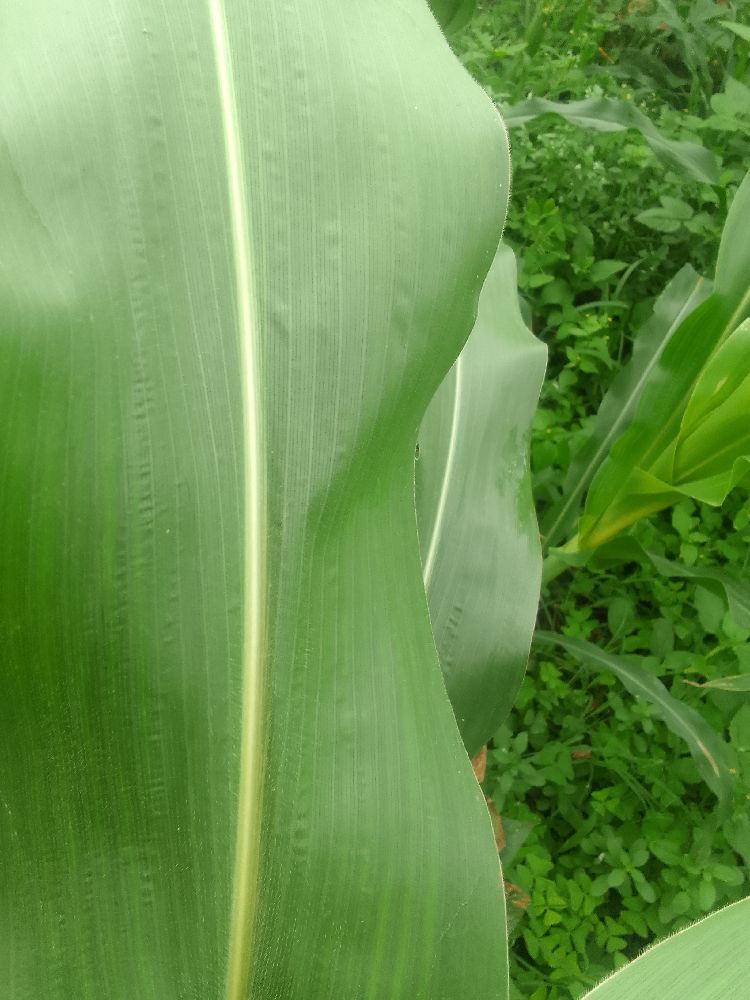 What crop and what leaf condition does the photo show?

maize, healthy
